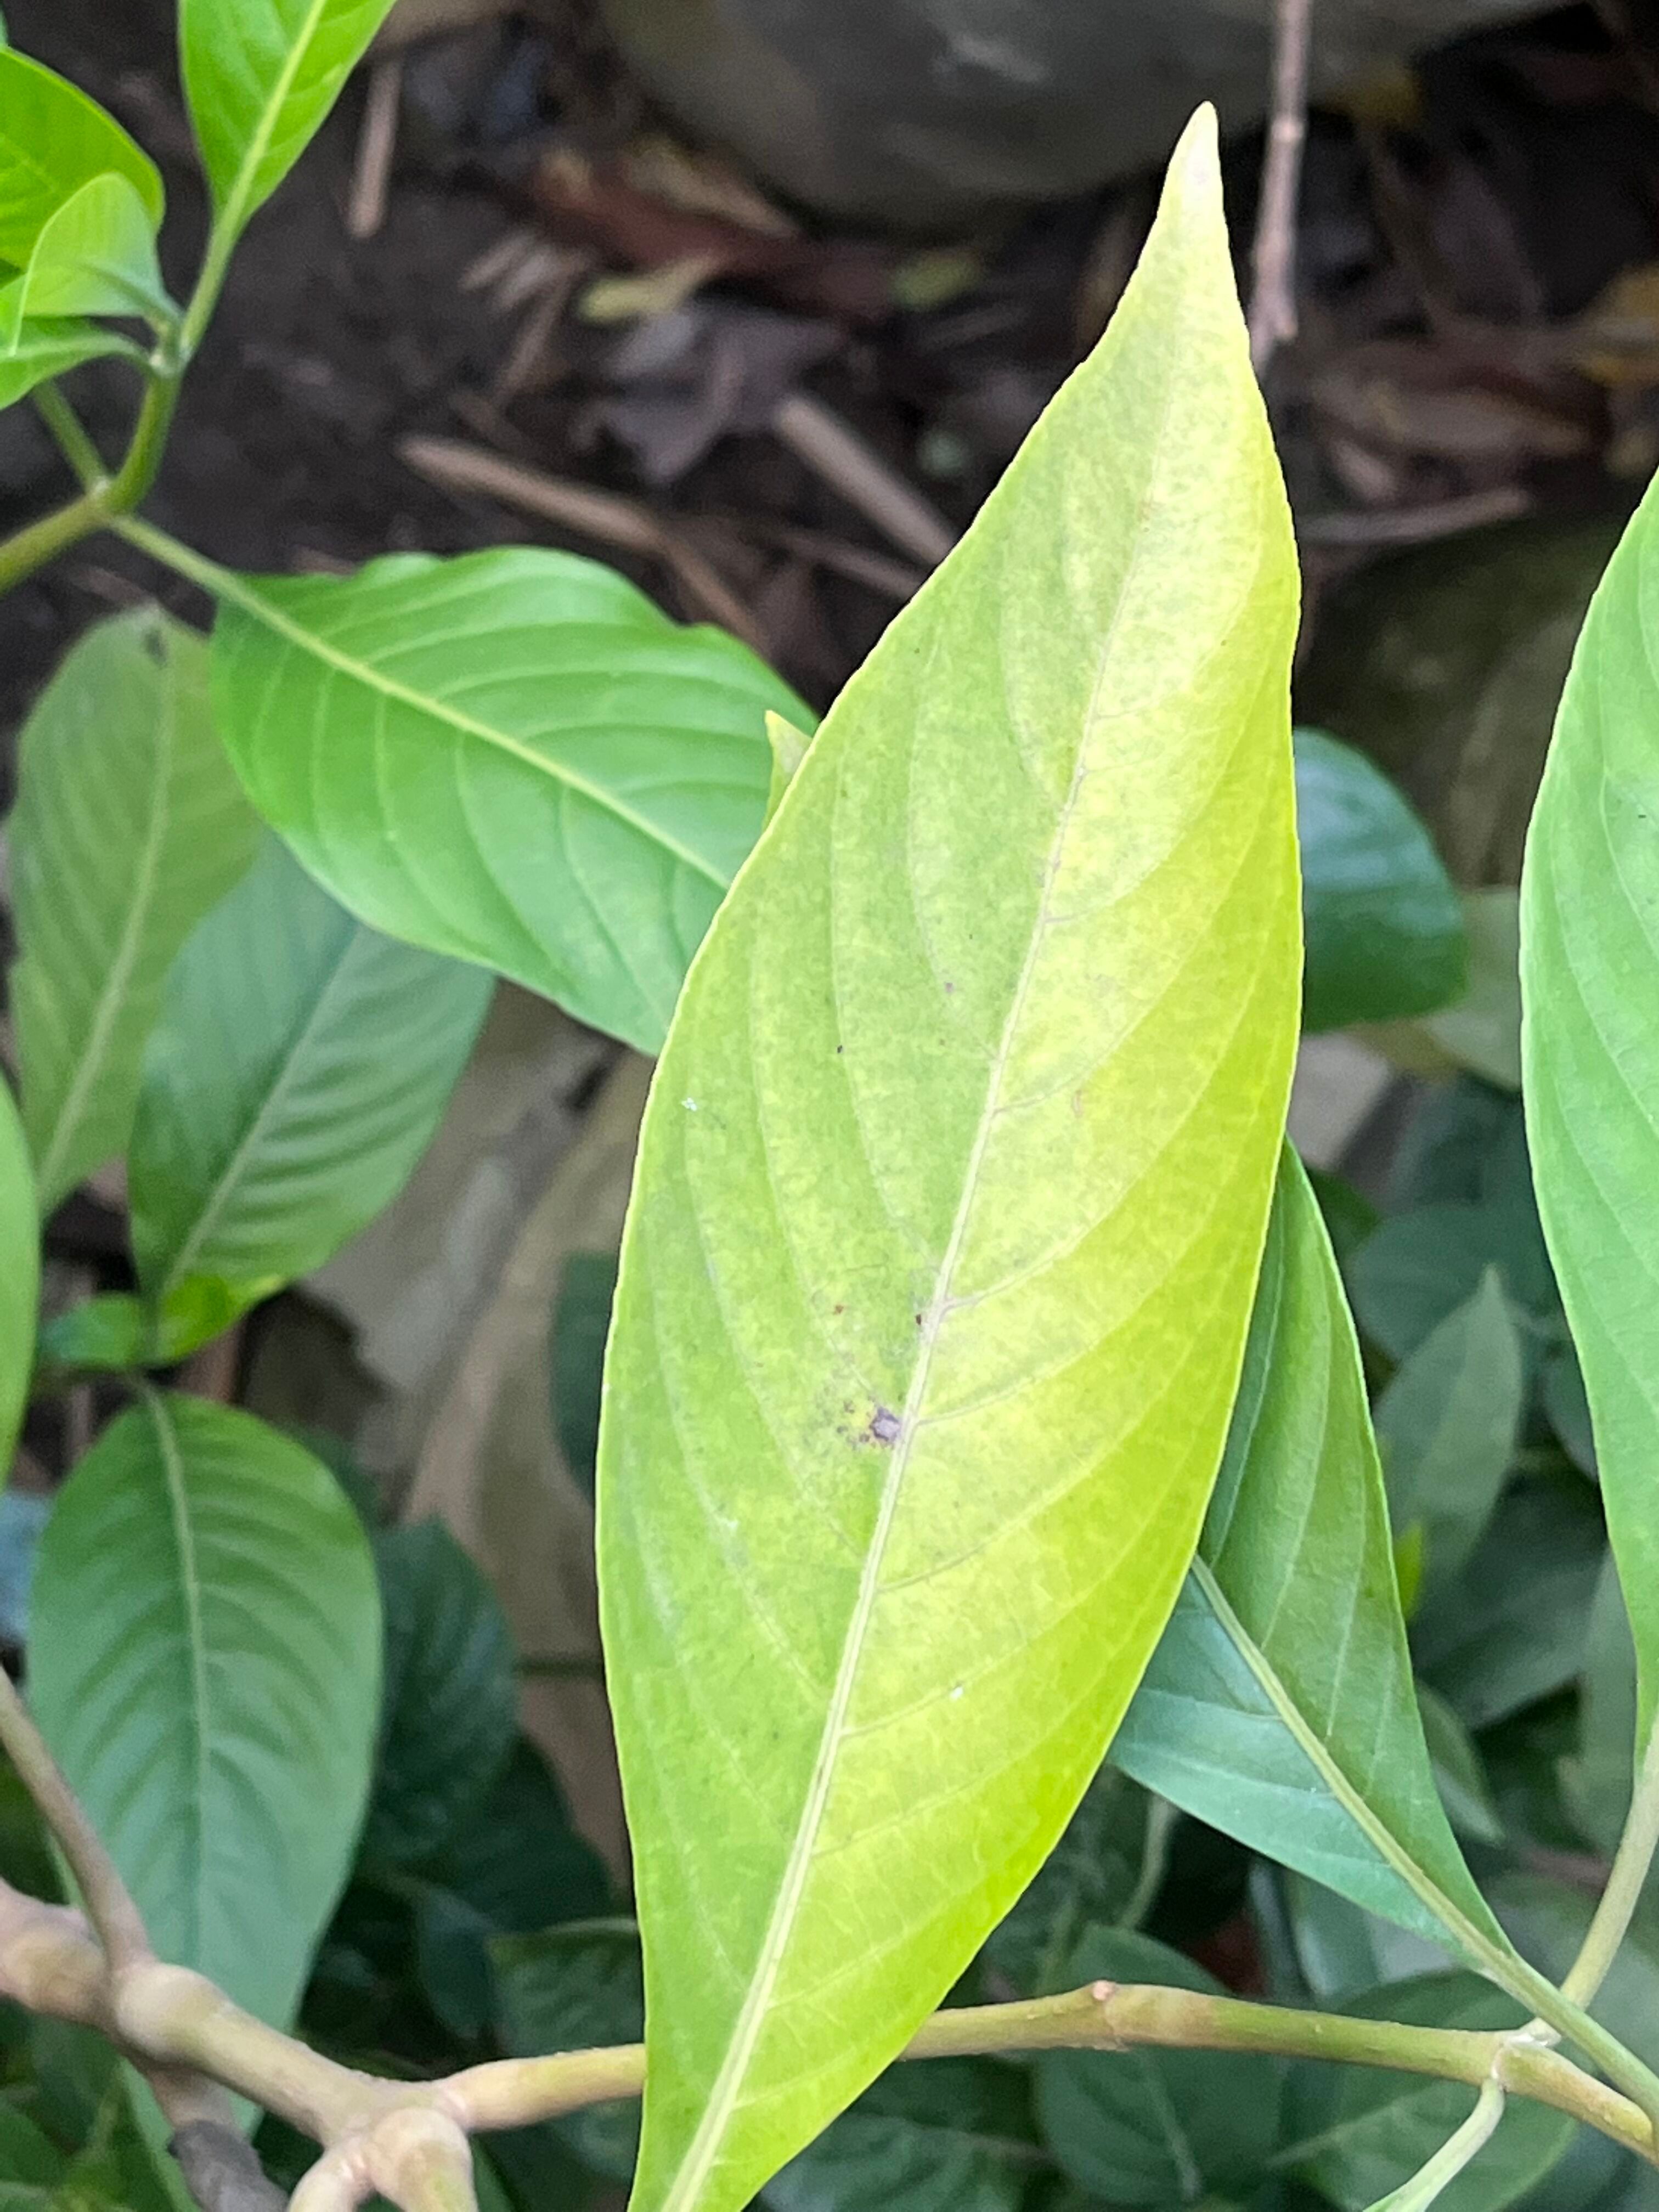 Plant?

vasaka
